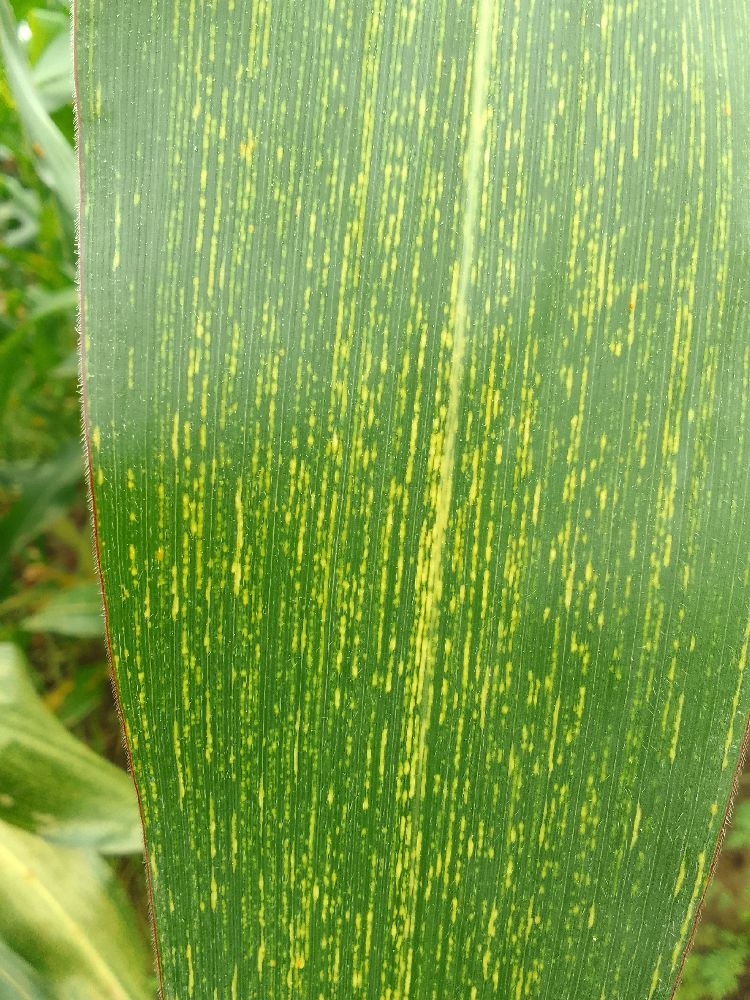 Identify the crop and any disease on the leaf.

maize, maize streak virus
